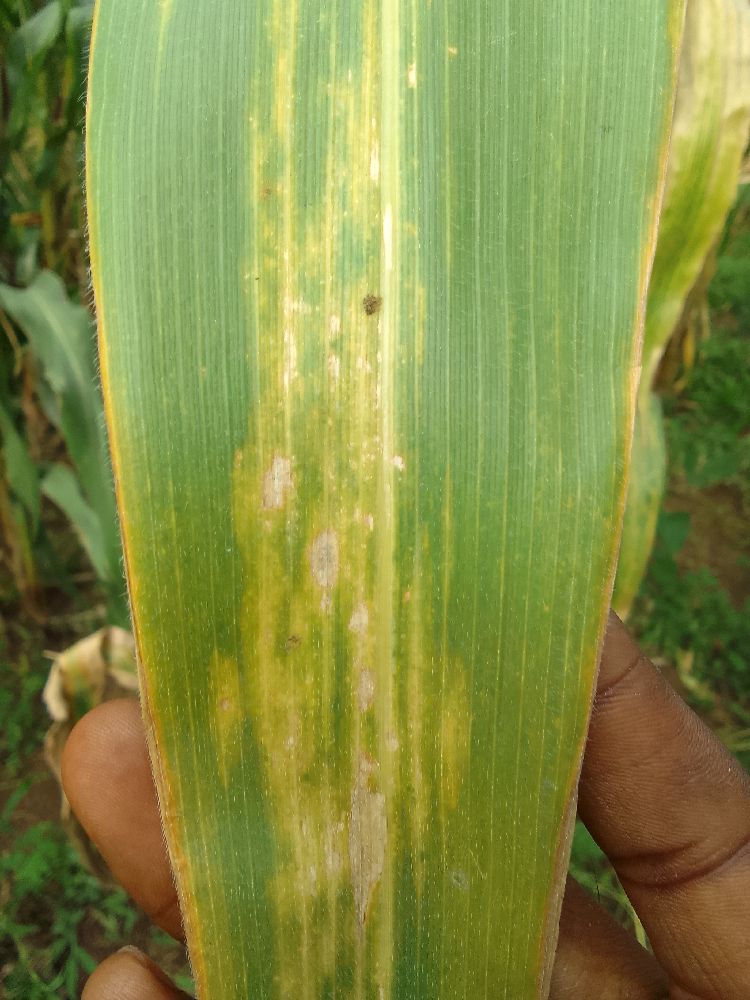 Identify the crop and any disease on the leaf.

maize, maize lethal necrosis
